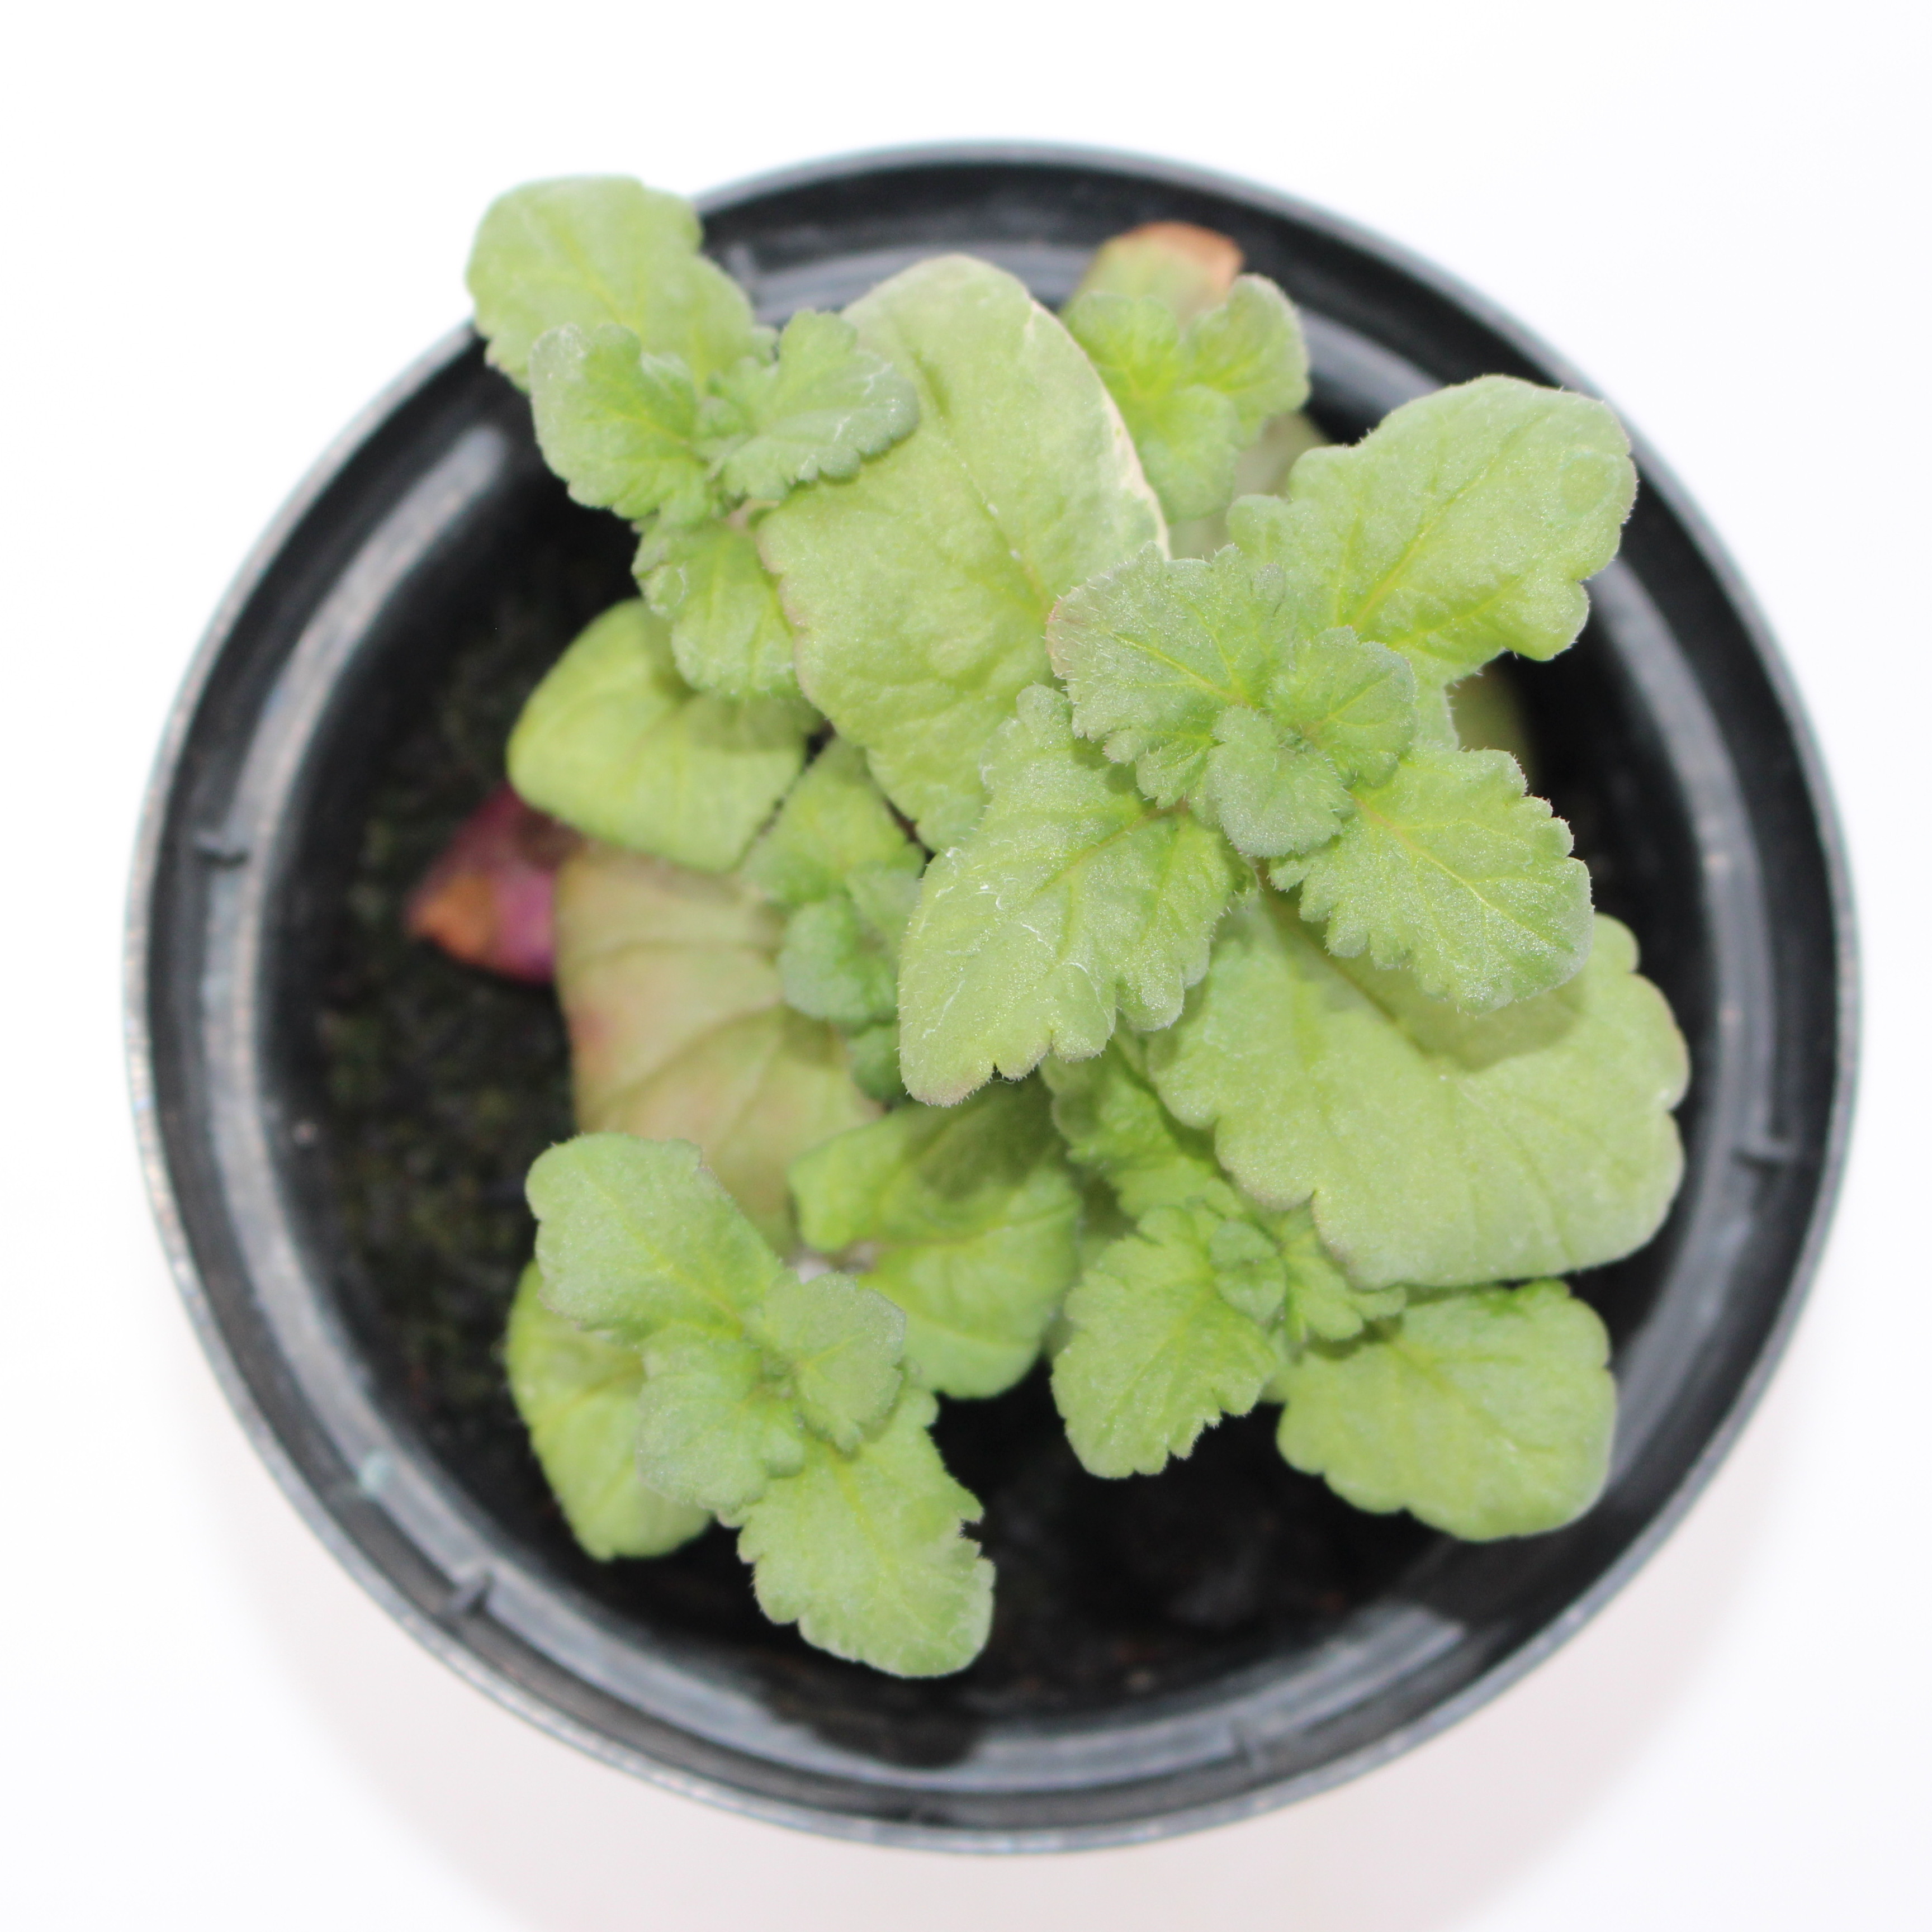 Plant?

Veronica persica
